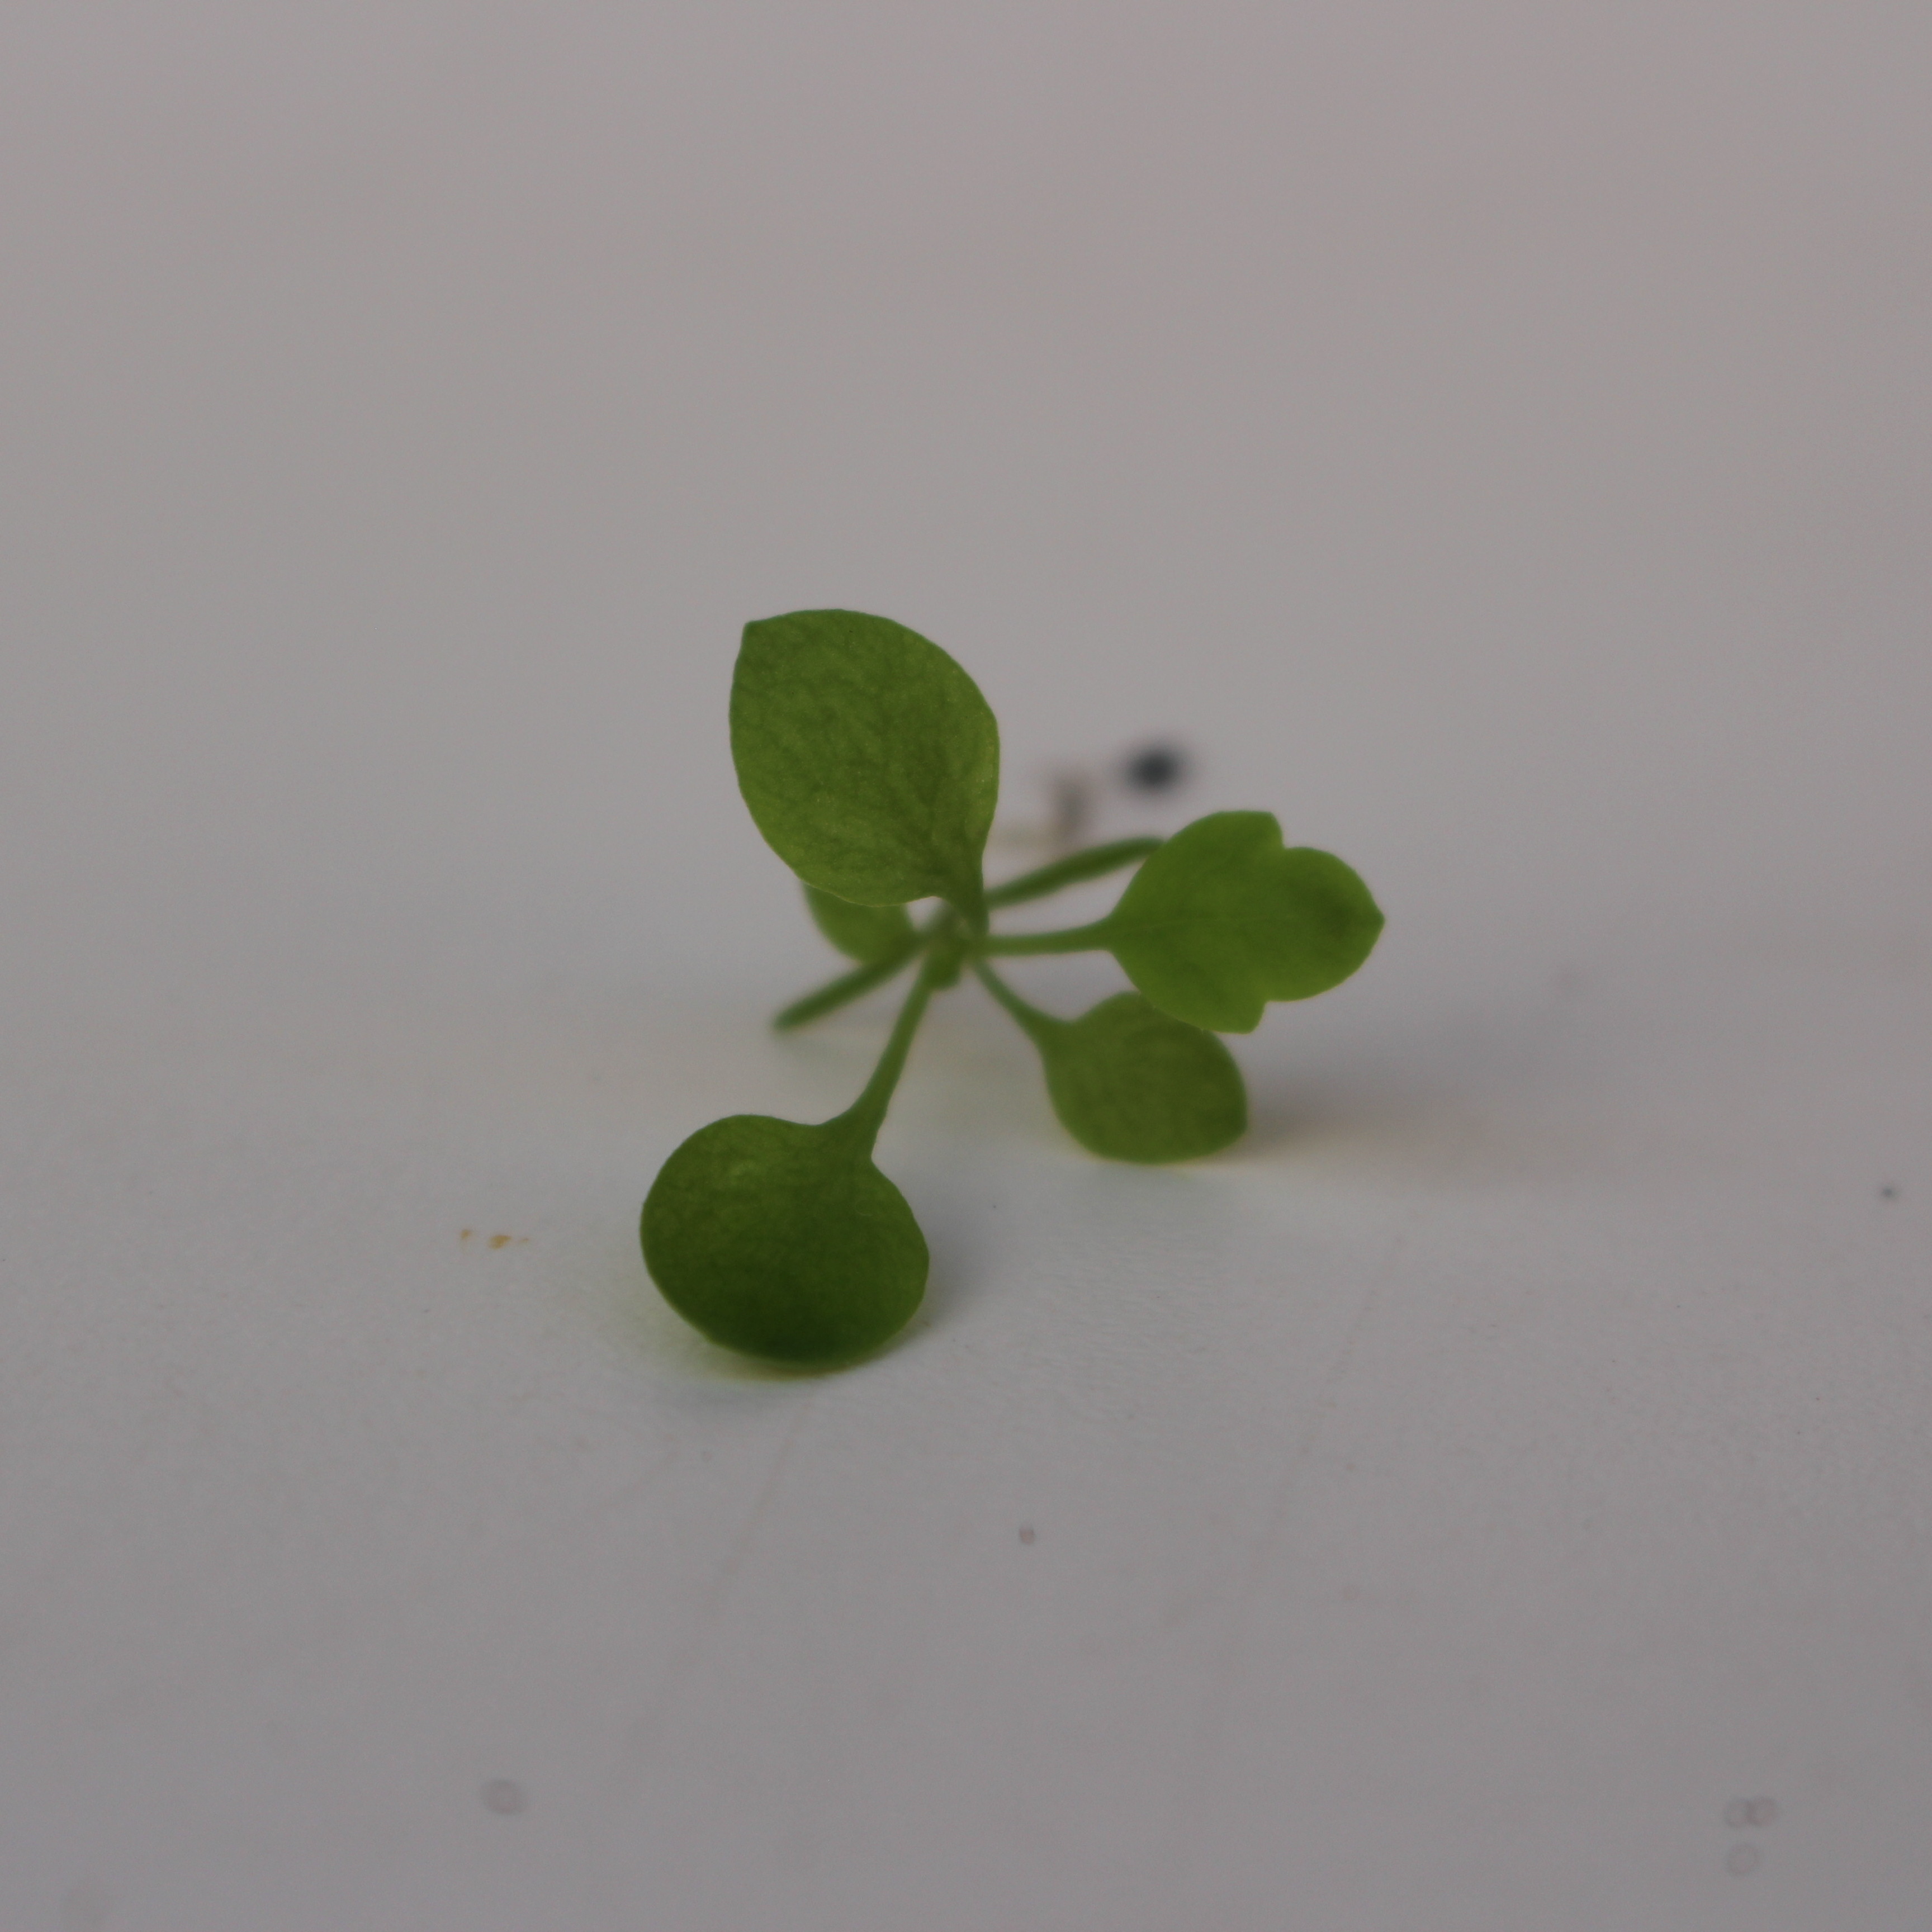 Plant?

Papaver rhoeas
